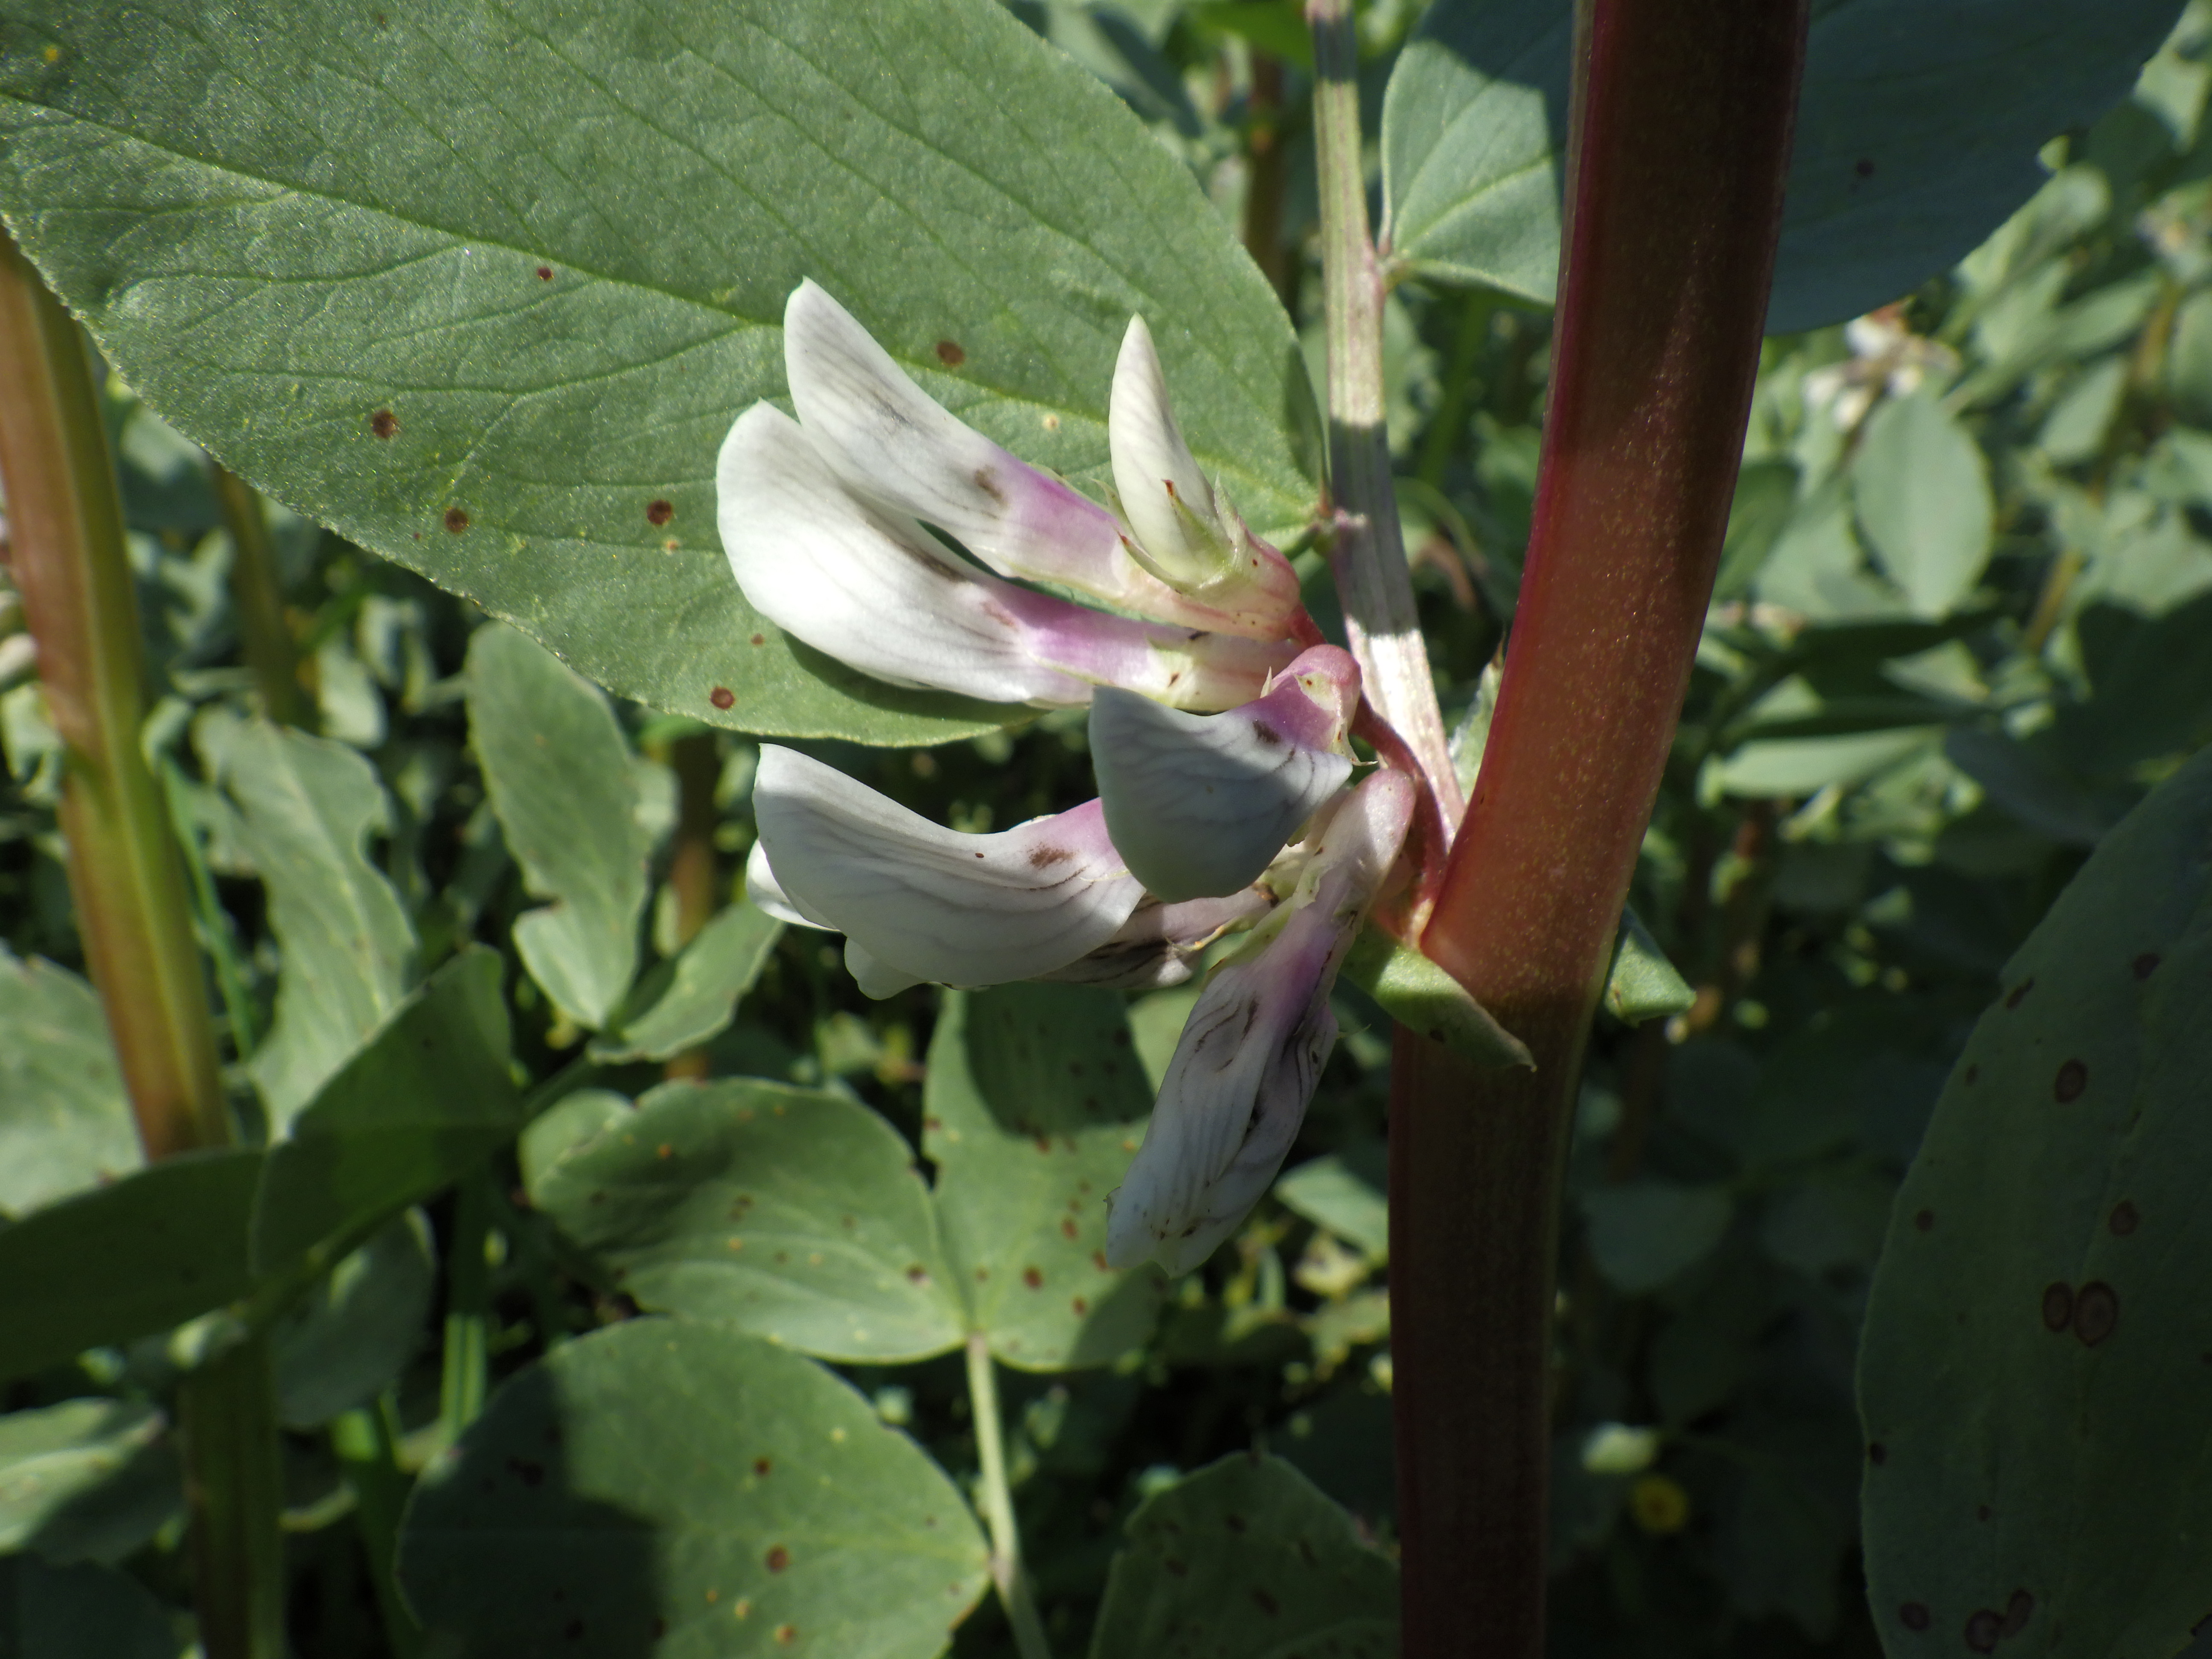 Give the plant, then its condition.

faba bean, chocolate spot, rust
